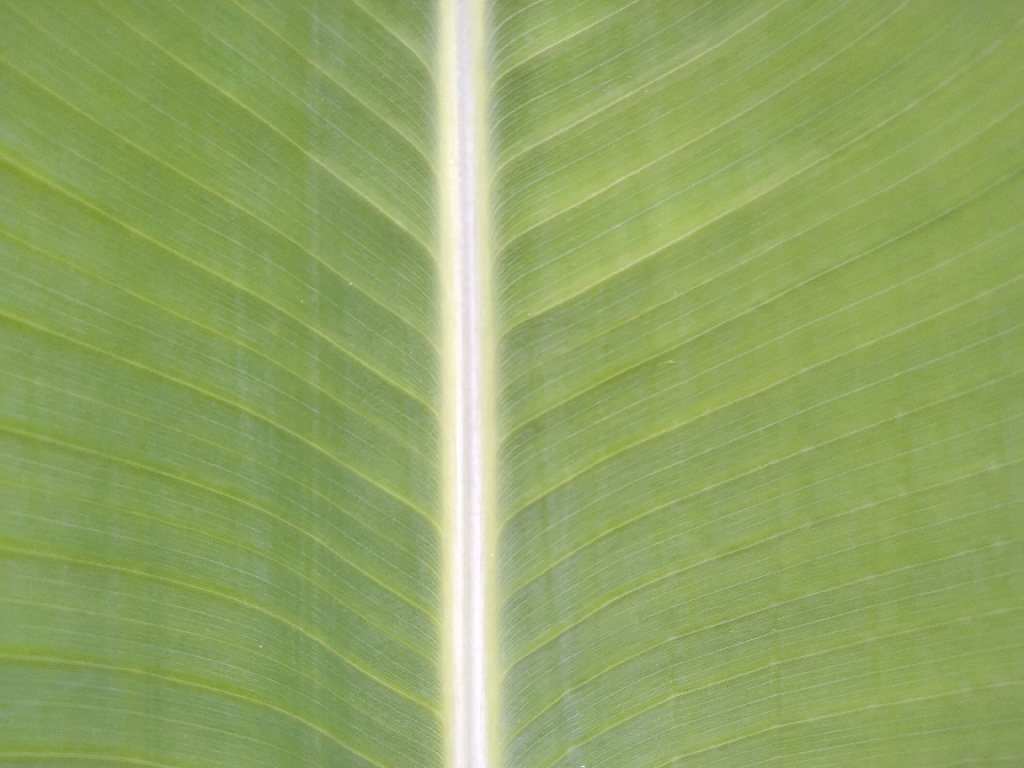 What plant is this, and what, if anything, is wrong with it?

banana, healthy
